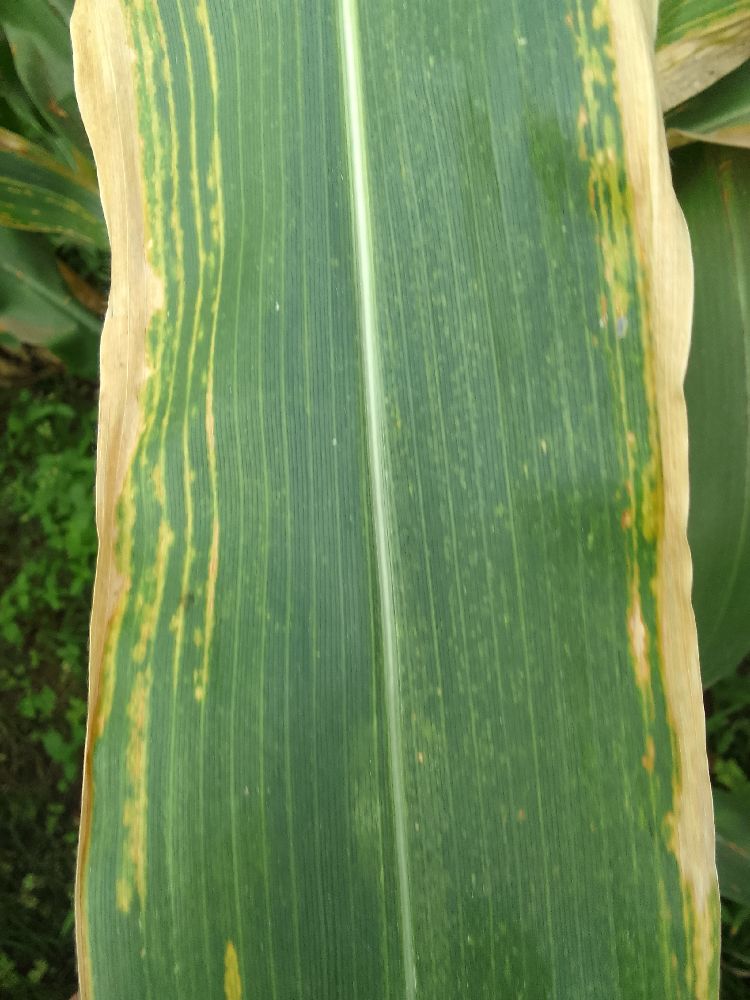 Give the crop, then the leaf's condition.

maize, maize lethal necrosis
